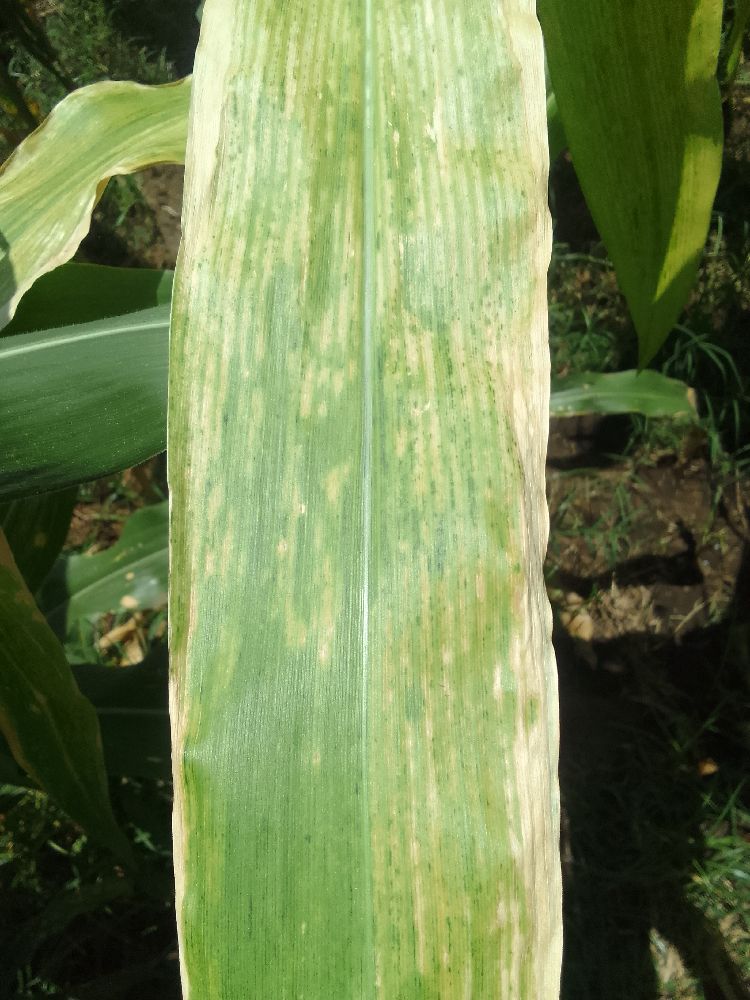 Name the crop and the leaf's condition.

maize, maize lethal necrosis
